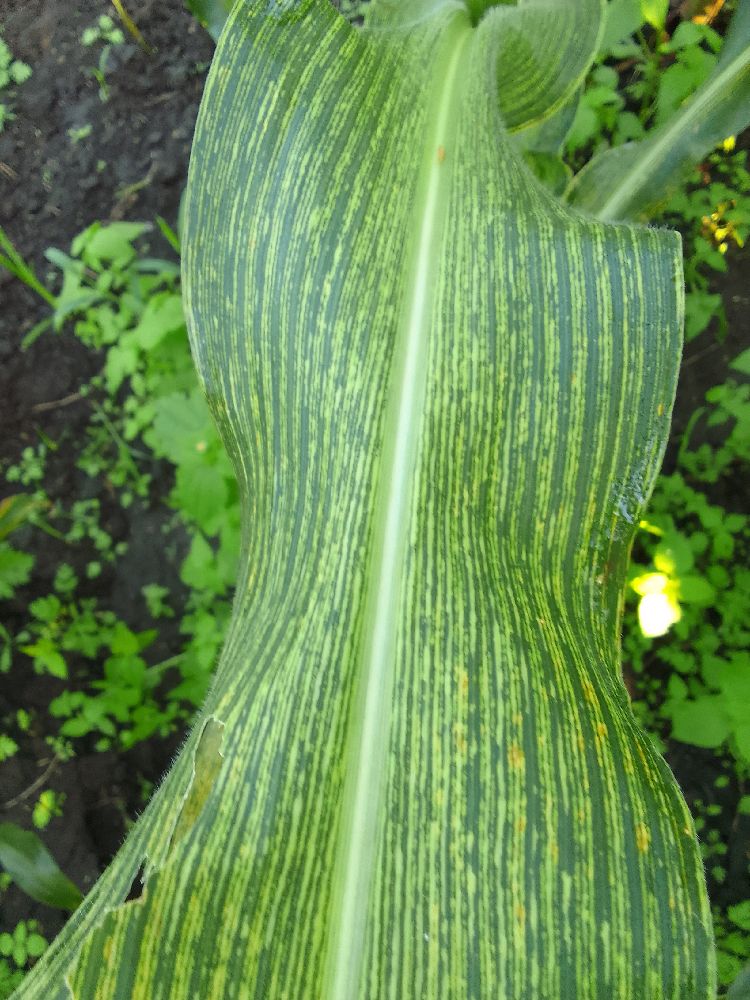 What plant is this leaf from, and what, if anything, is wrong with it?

maize, maize streak virus
